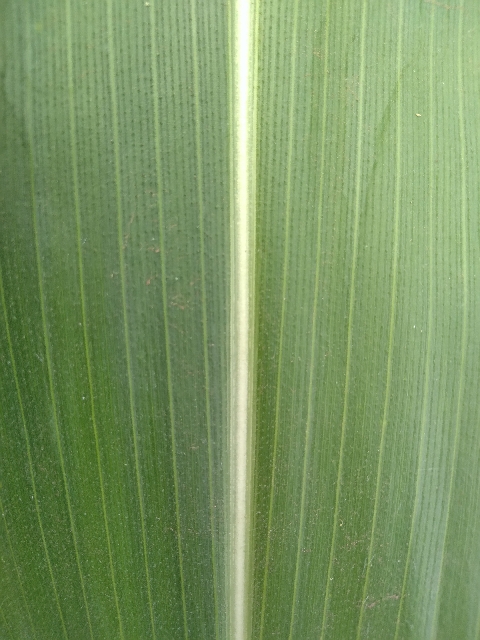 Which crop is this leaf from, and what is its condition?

maize, healthy
